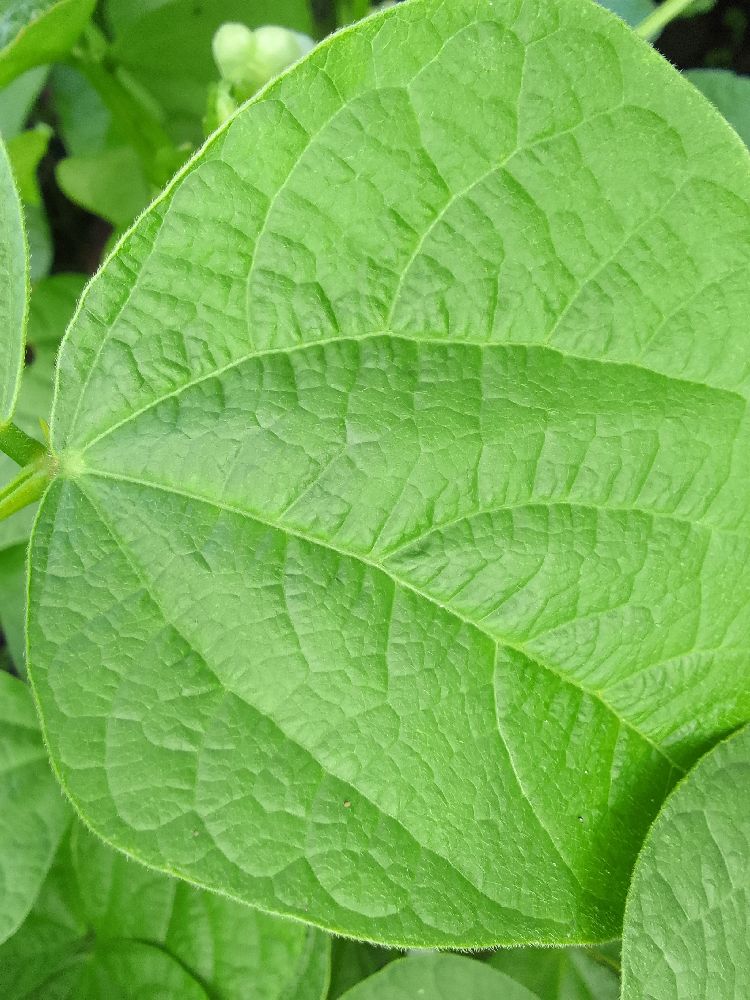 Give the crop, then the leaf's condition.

common bean, healthy
